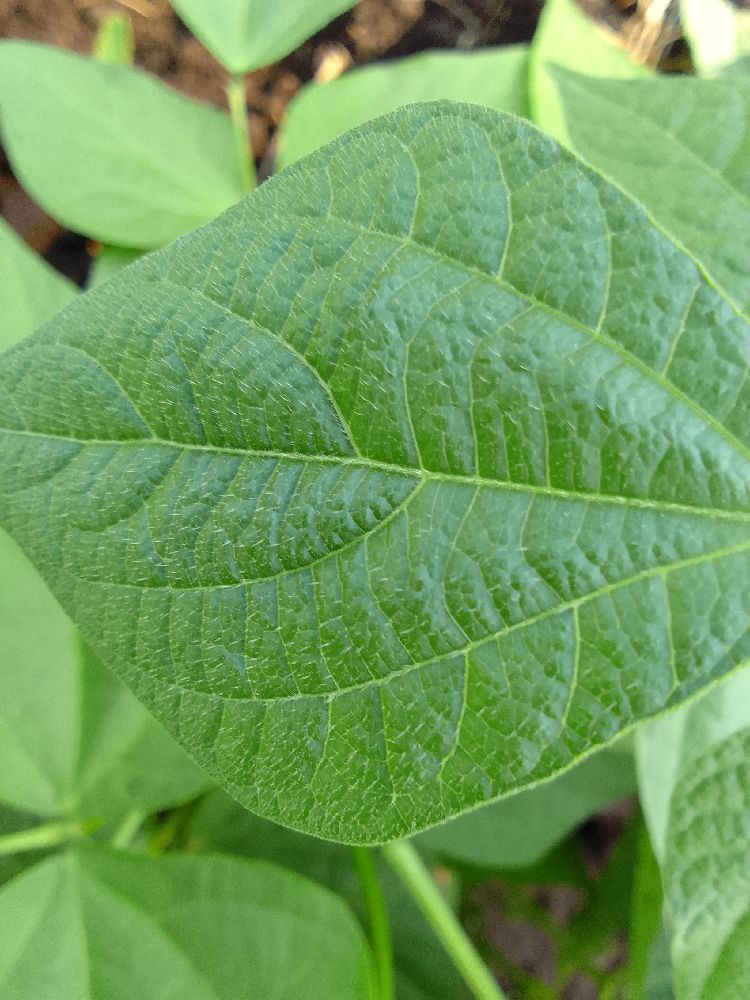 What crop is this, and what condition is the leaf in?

common bean, healthy
